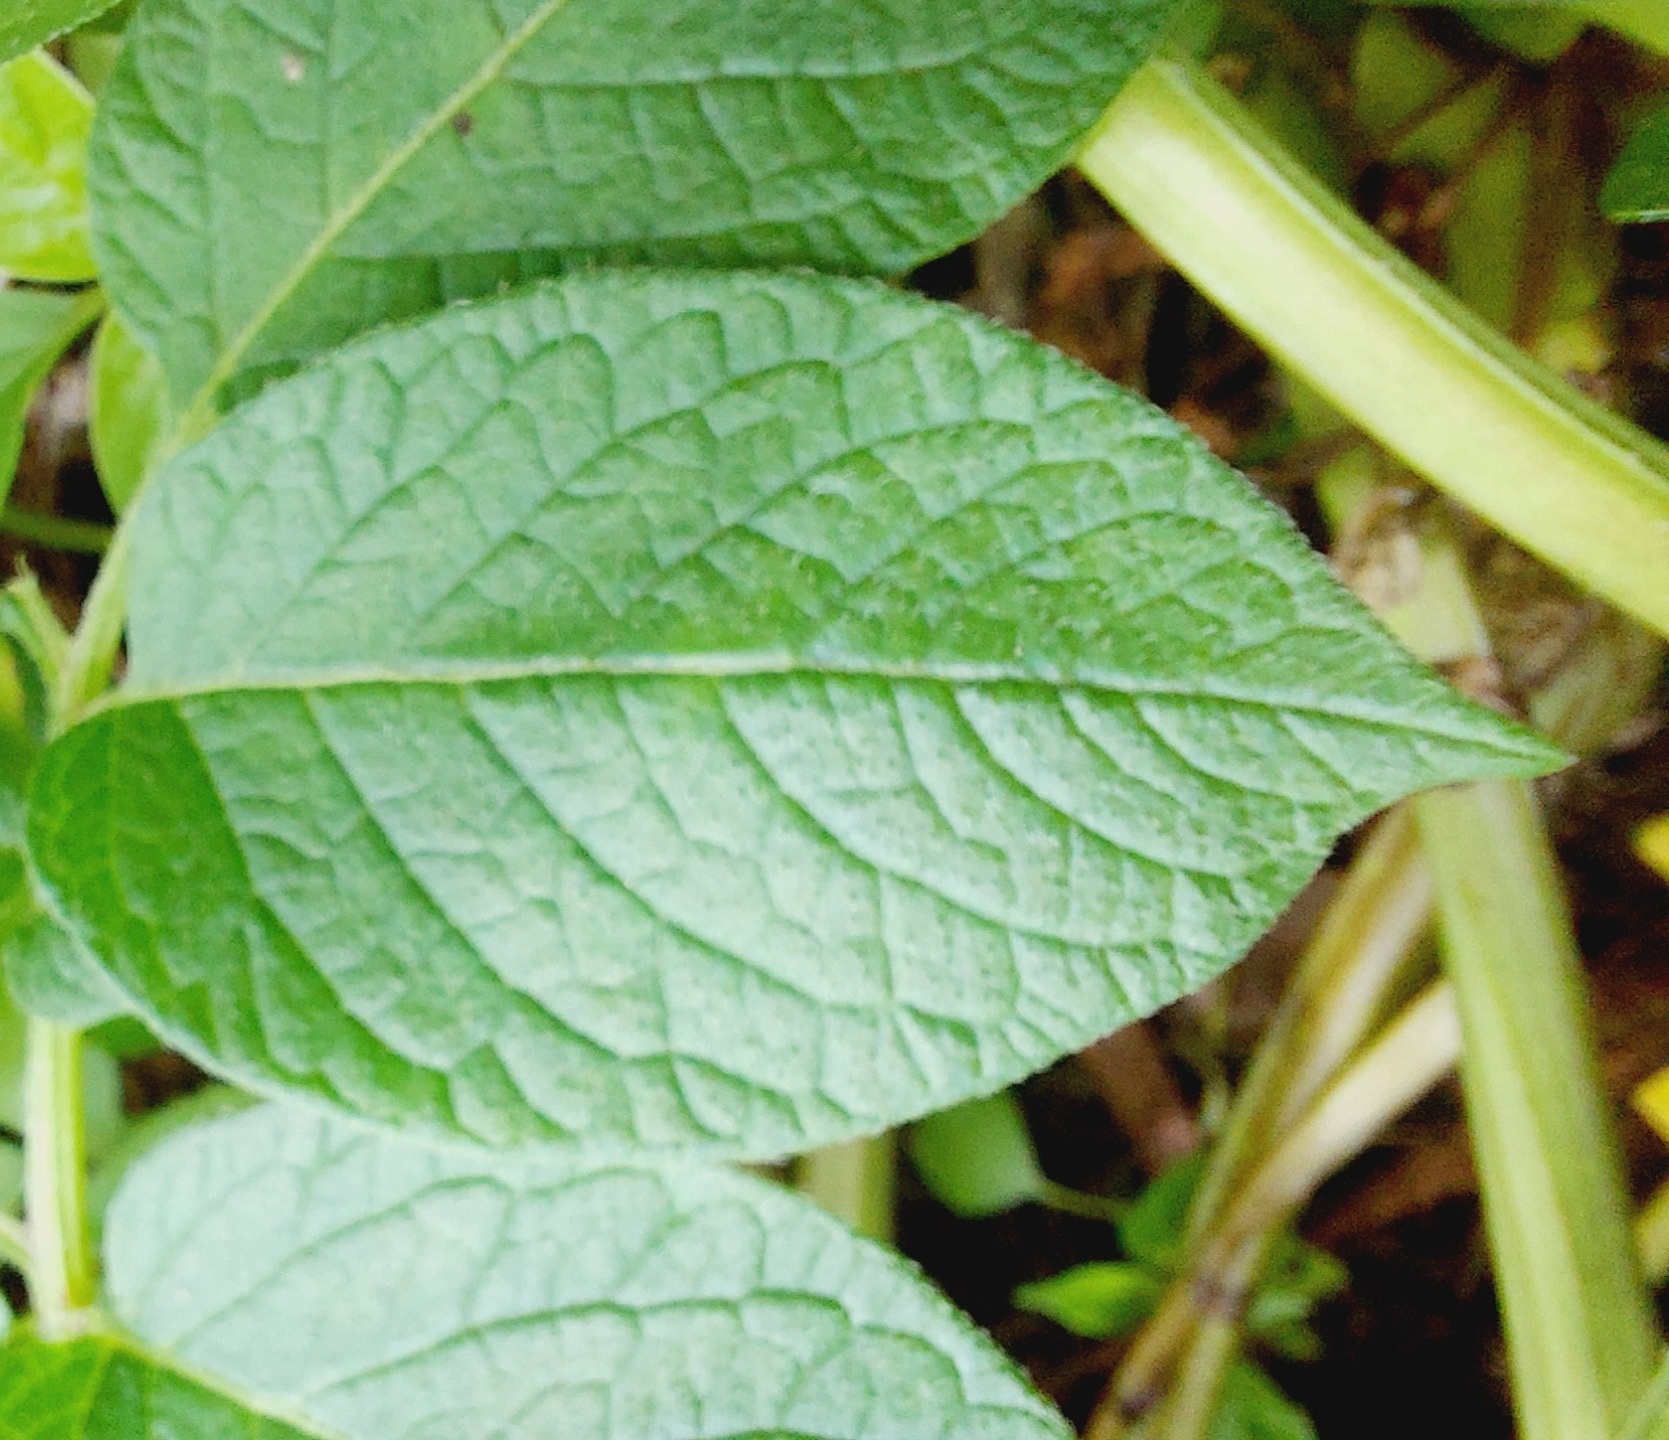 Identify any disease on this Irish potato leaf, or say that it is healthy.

healthy
